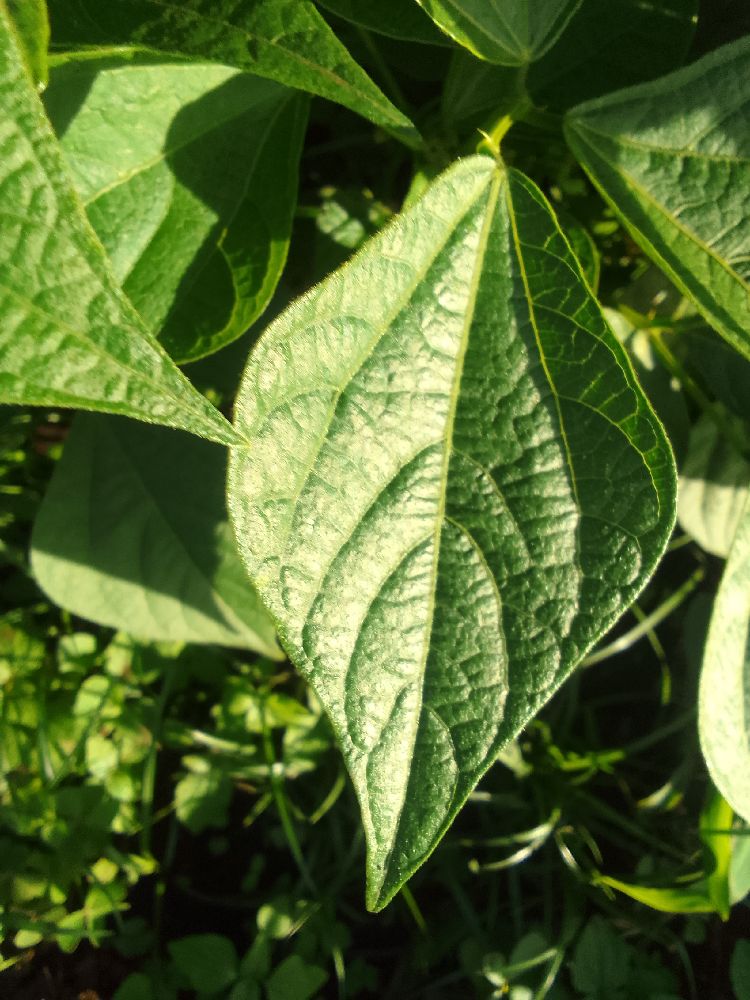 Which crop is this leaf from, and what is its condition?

common bean, healthy
